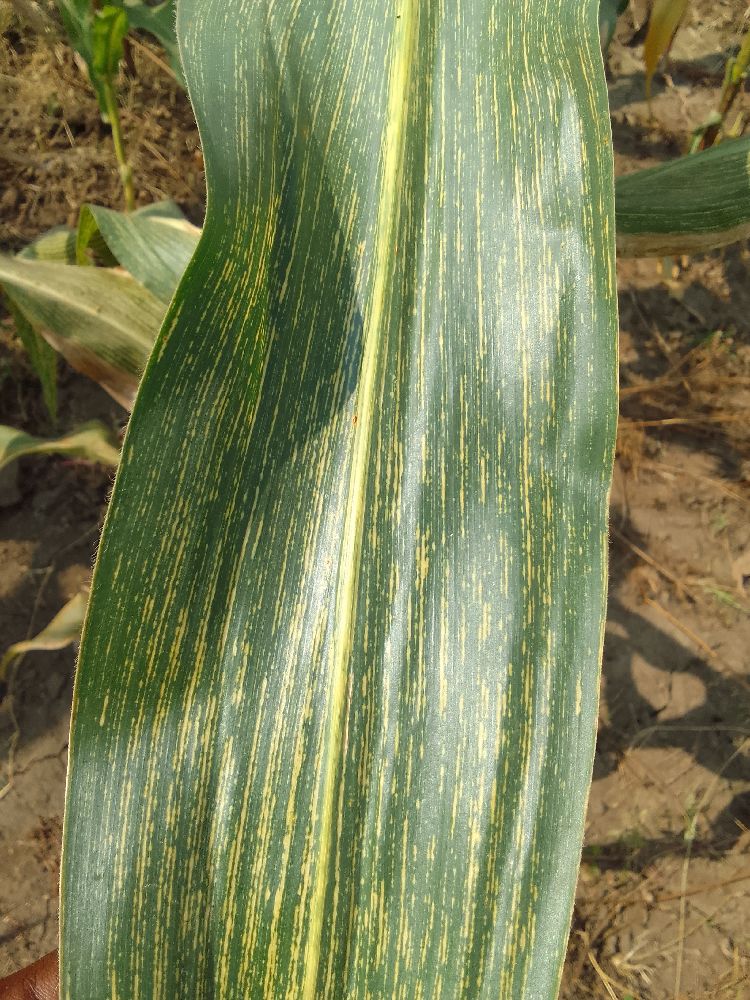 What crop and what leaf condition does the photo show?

maize, maize streak virus
